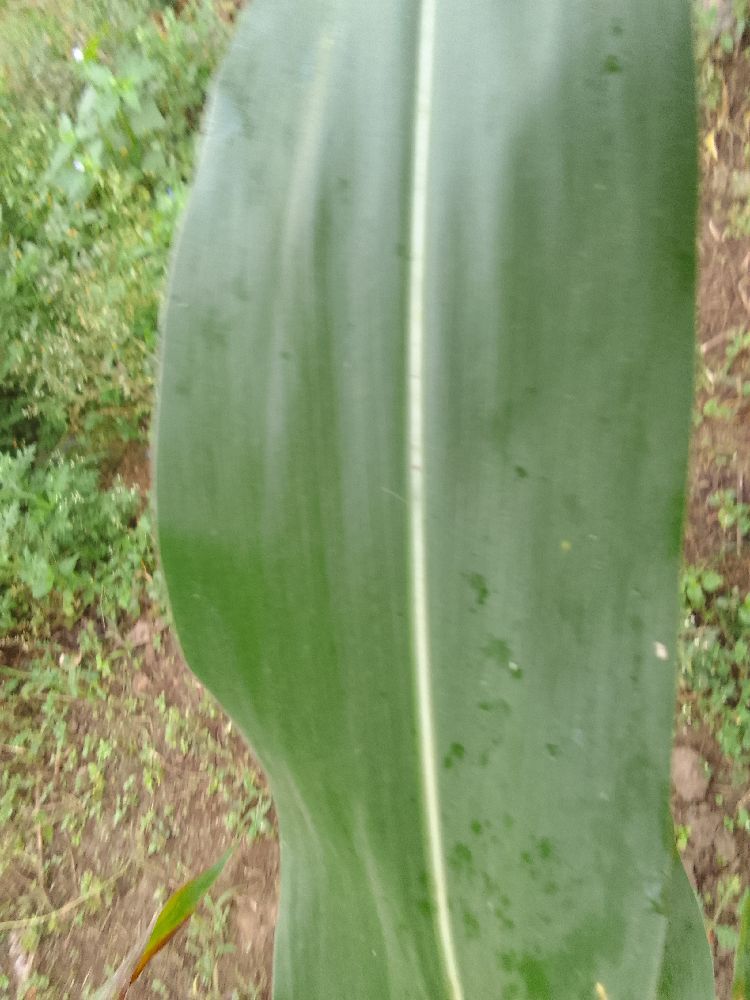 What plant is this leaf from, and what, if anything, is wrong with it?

maize, healthy
